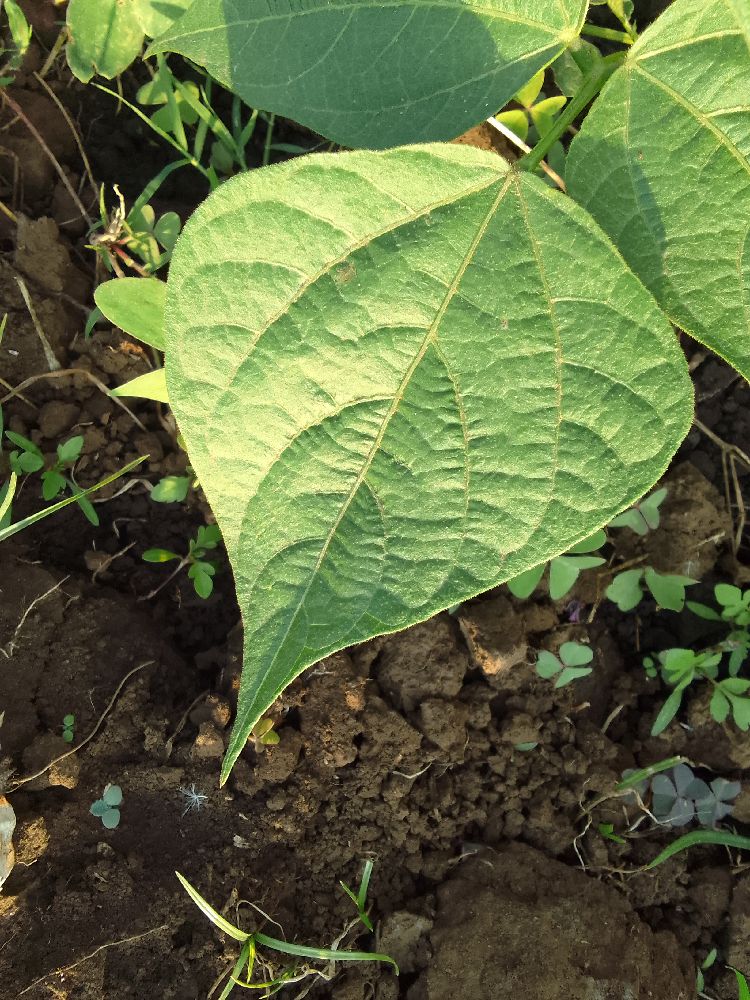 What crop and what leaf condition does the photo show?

common bean, healthy
